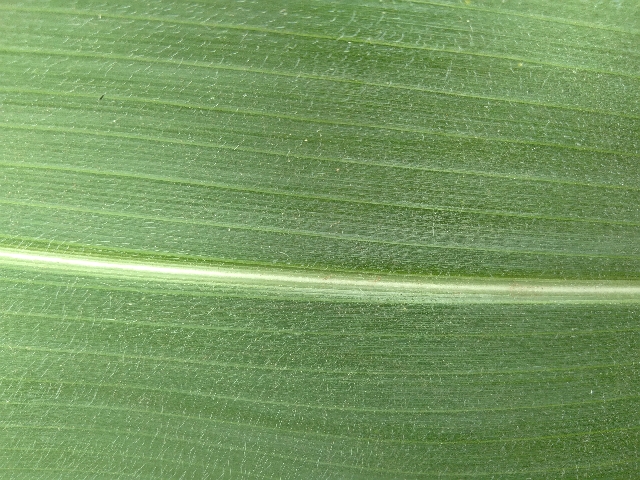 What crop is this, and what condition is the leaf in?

maize, healthy
